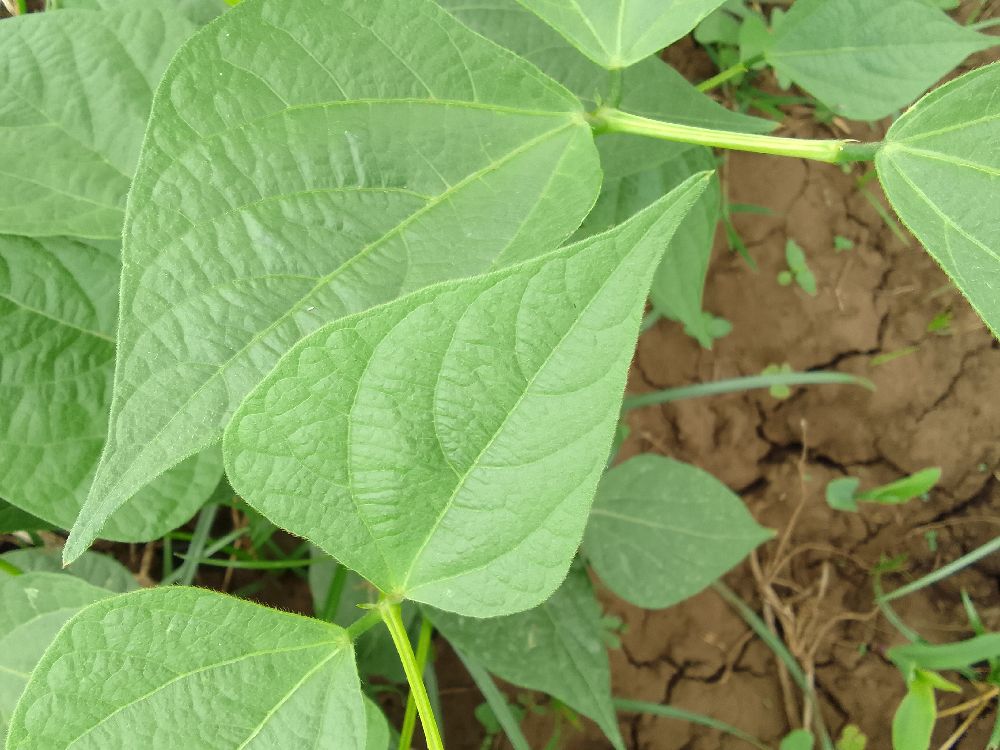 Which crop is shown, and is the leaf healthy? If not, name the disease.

common bean, healthy
